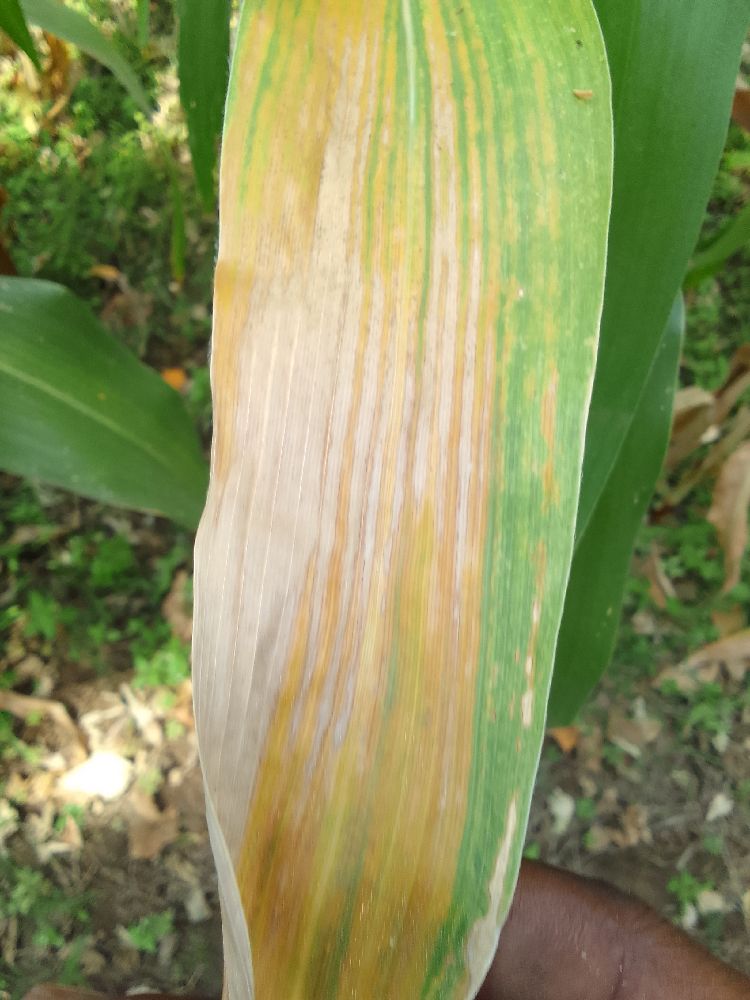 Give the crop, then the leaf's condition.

maize, maize lethal necrosis
